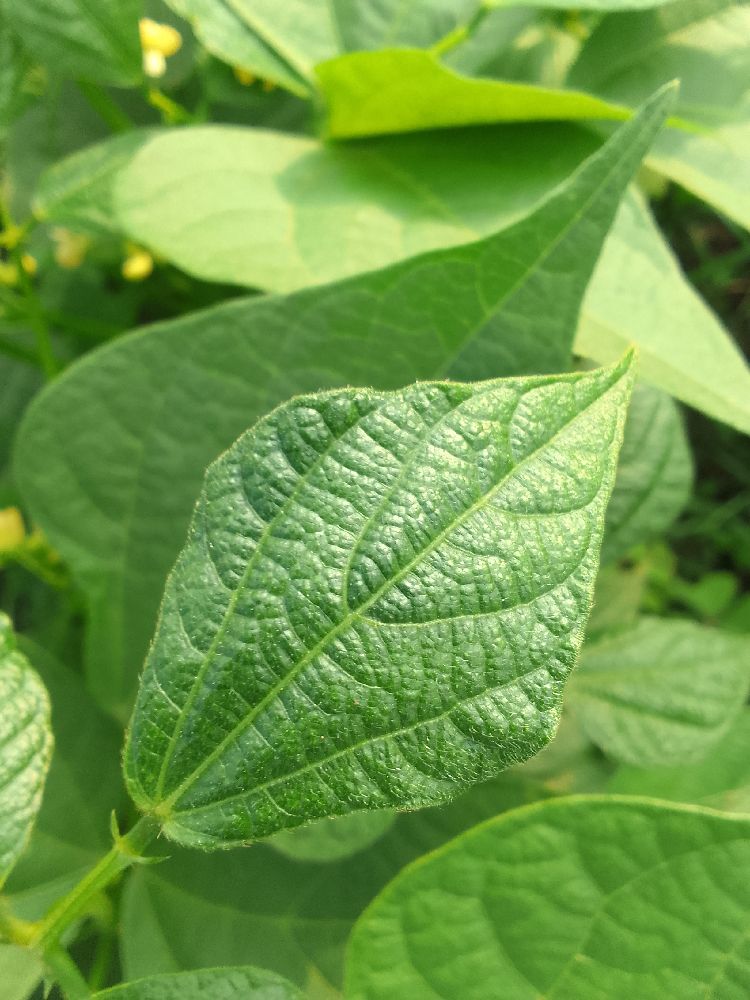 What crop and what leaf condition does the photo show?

common bean, healthy
